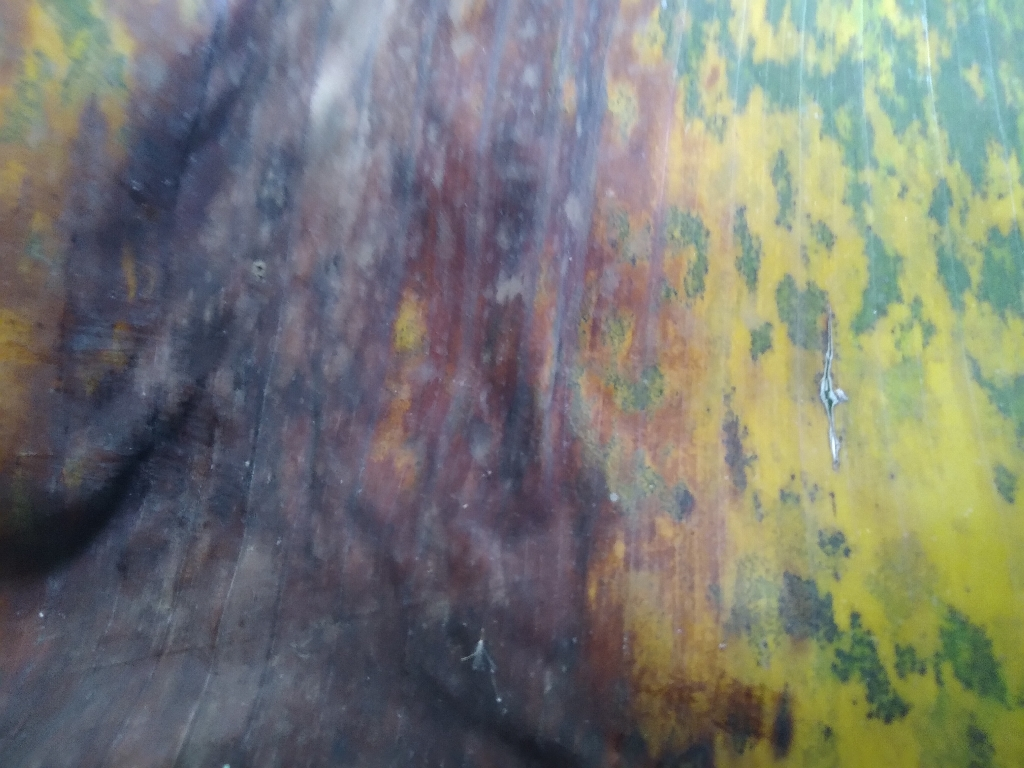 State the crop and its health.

banana, black sigatoka
